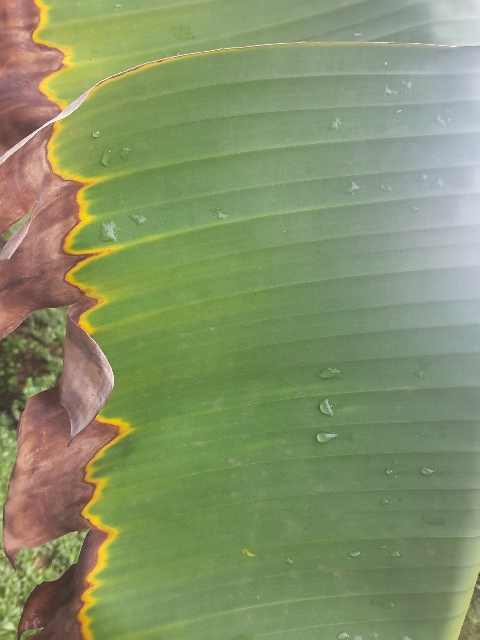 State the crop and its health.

banana, fusarium wilt race 1
